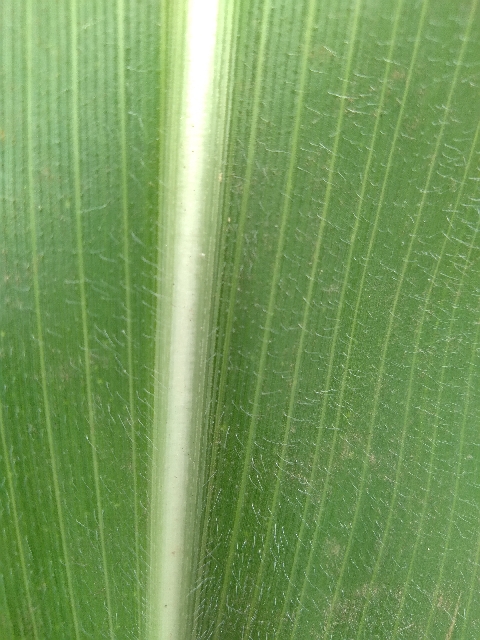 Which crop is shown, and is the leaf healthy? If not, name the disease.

maize, healthy
